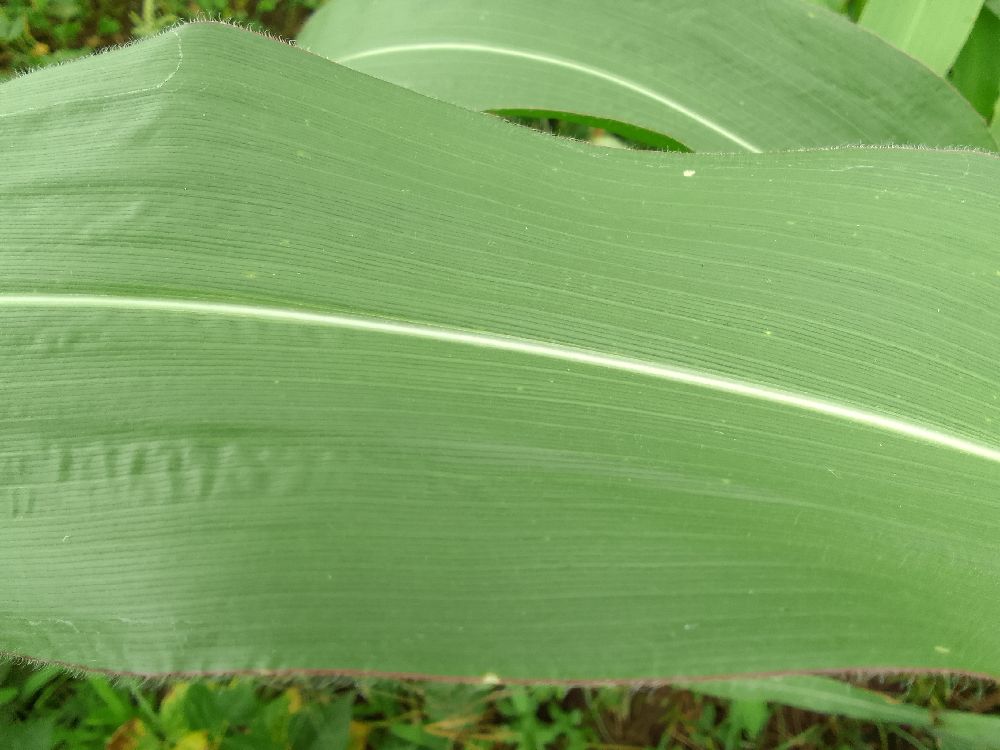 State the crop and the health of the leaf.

maize, healthy
